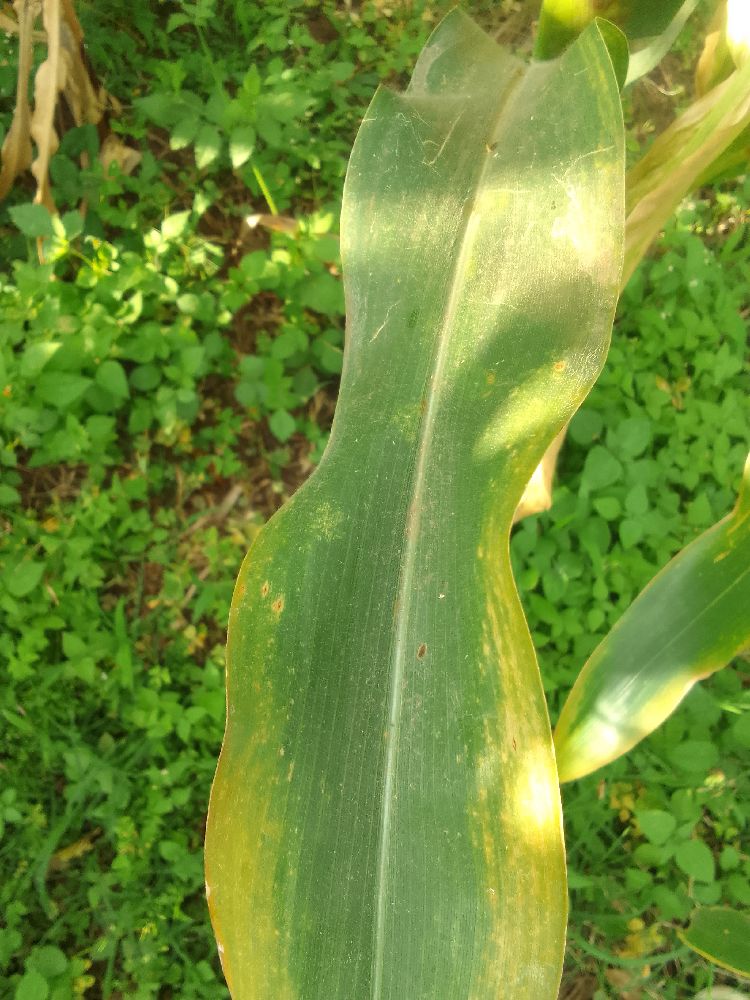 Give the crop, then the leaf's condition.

maize, maize lethal necrosis
